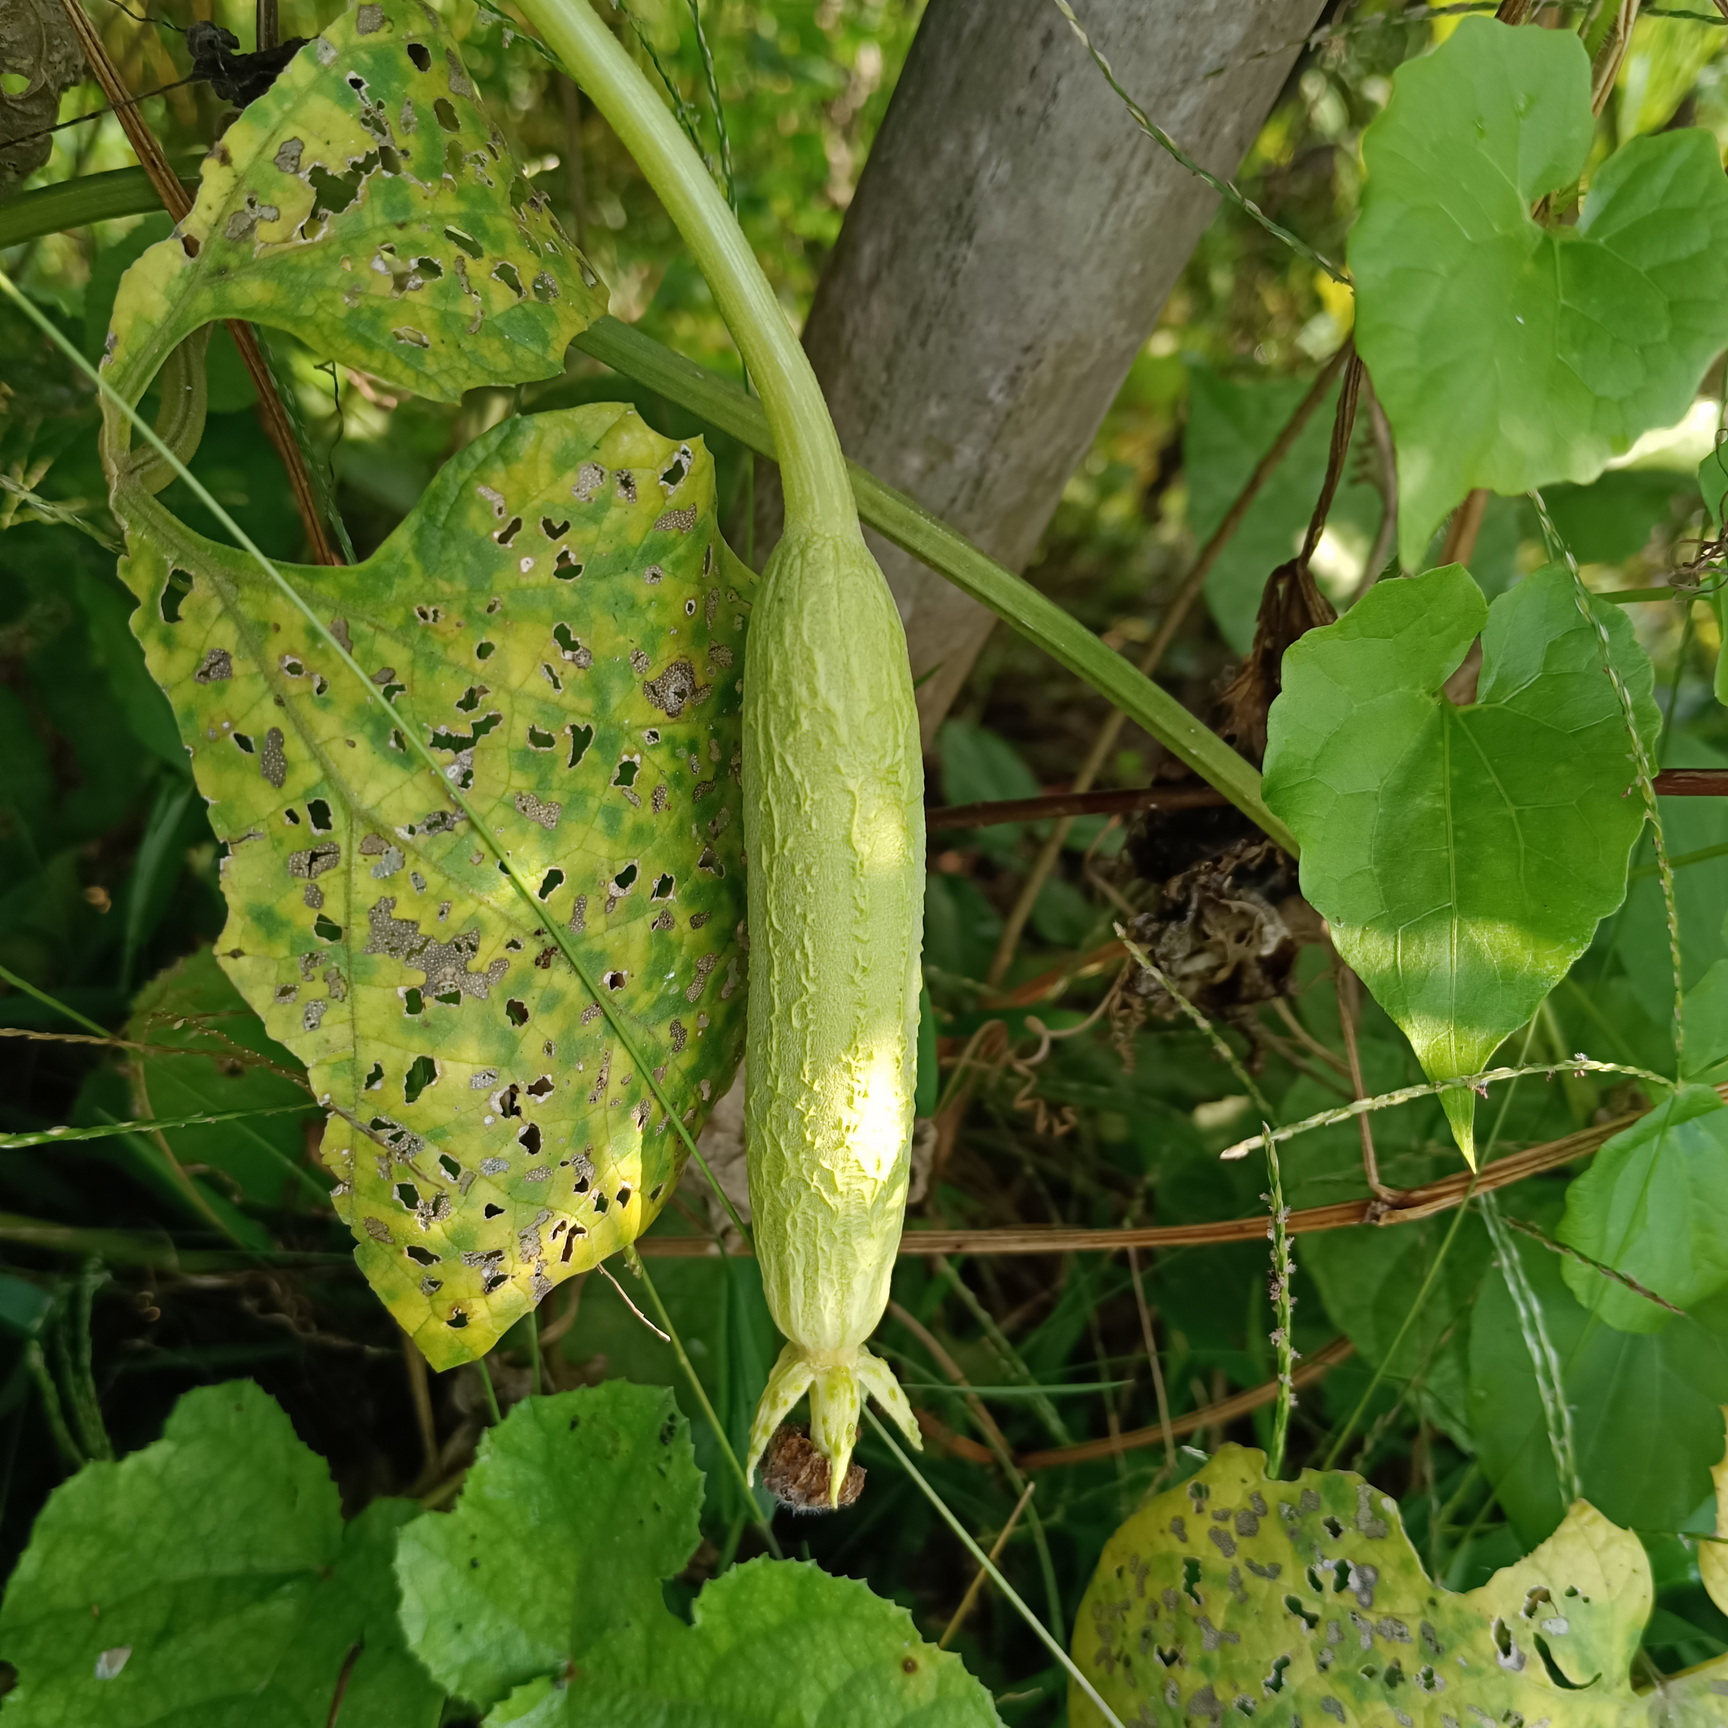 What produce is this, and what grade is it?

luffa, fresh
